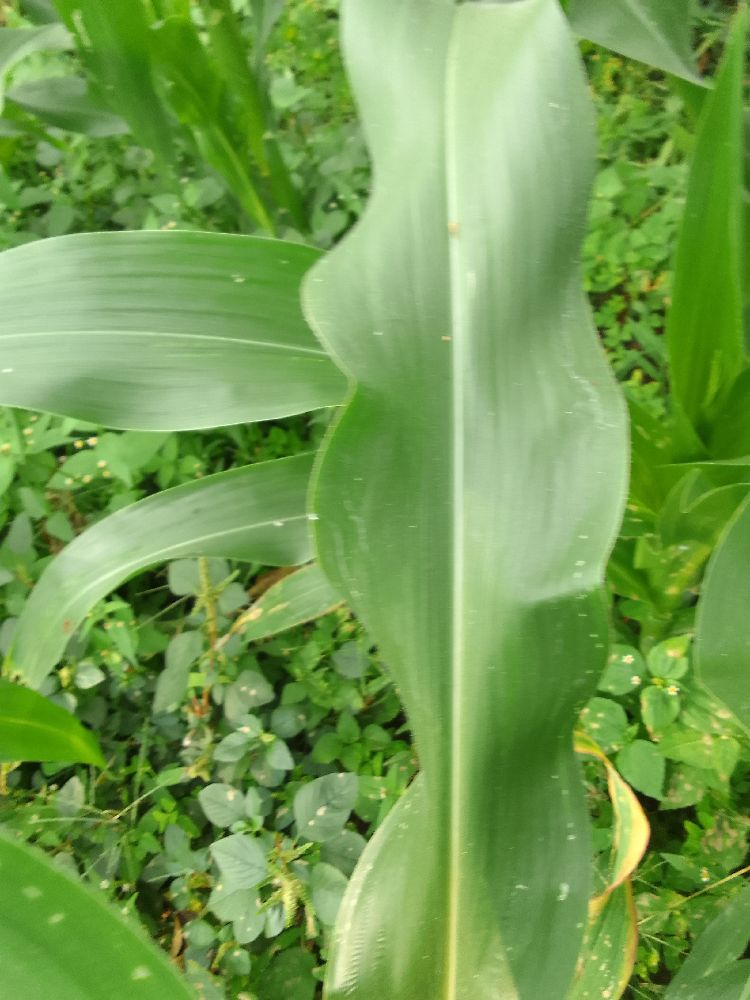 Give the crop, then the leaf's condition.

maize, healthy
